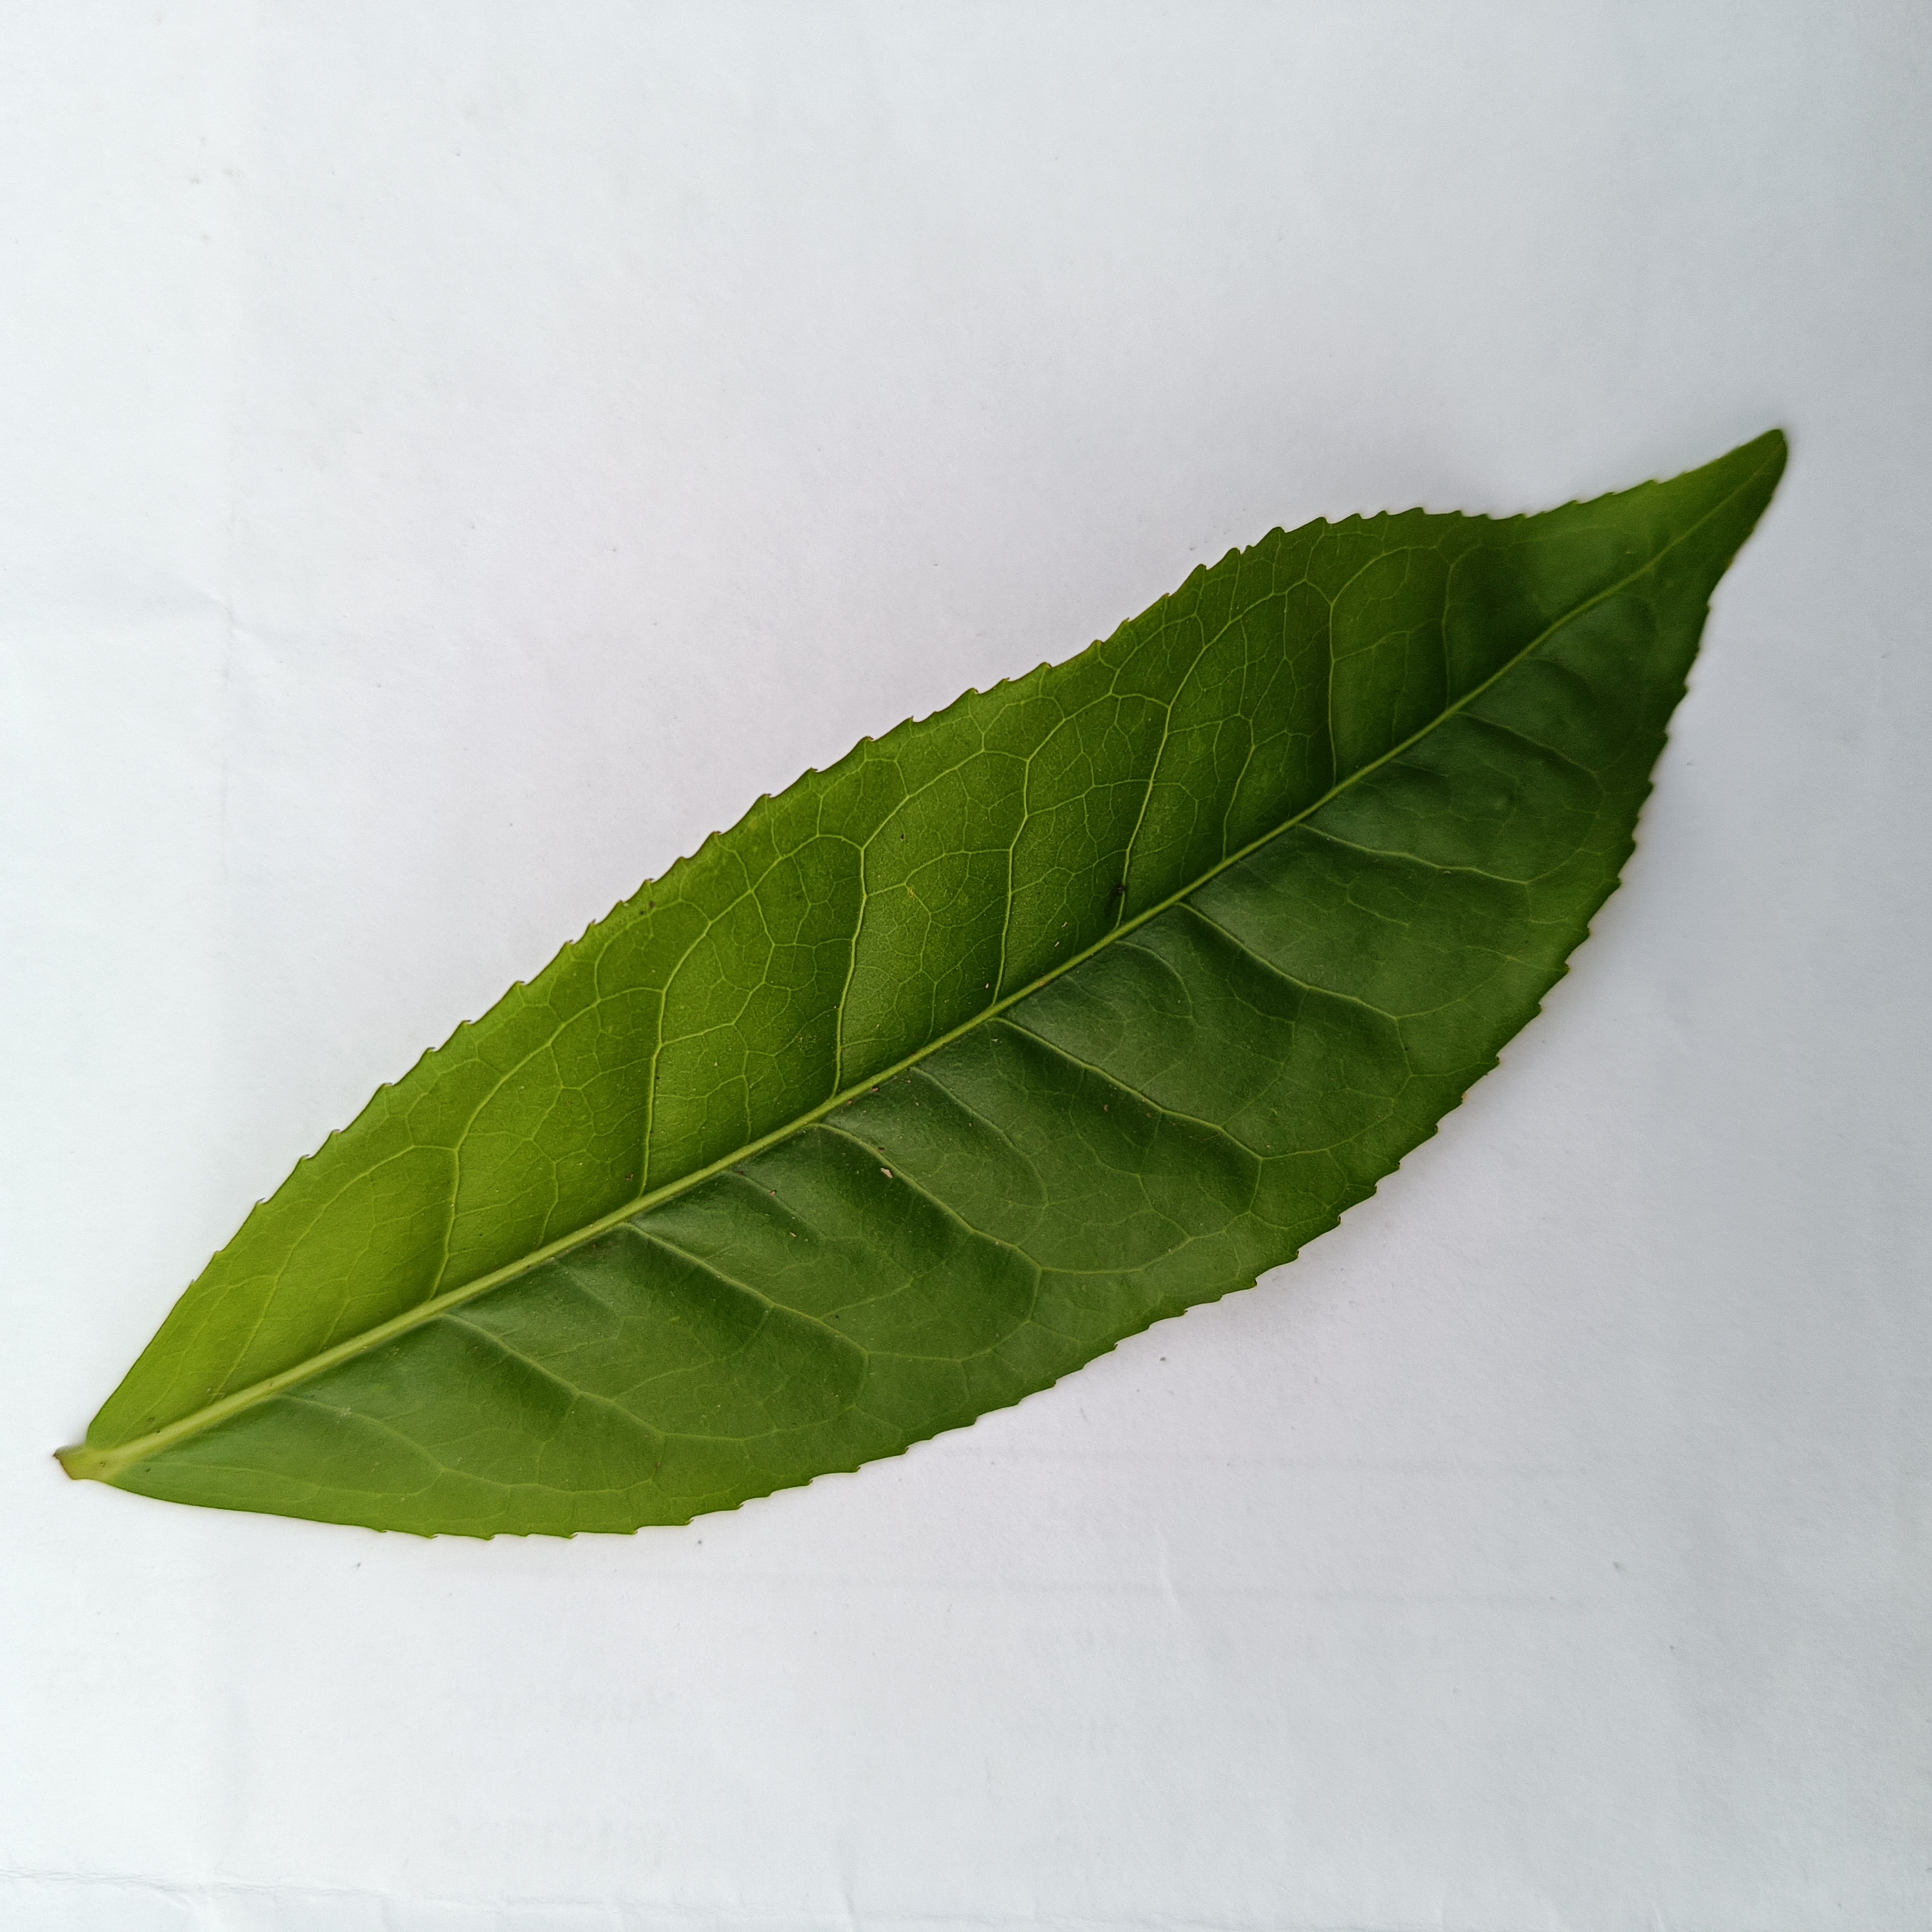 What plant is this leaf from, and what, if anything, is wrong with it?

tea, healthy
